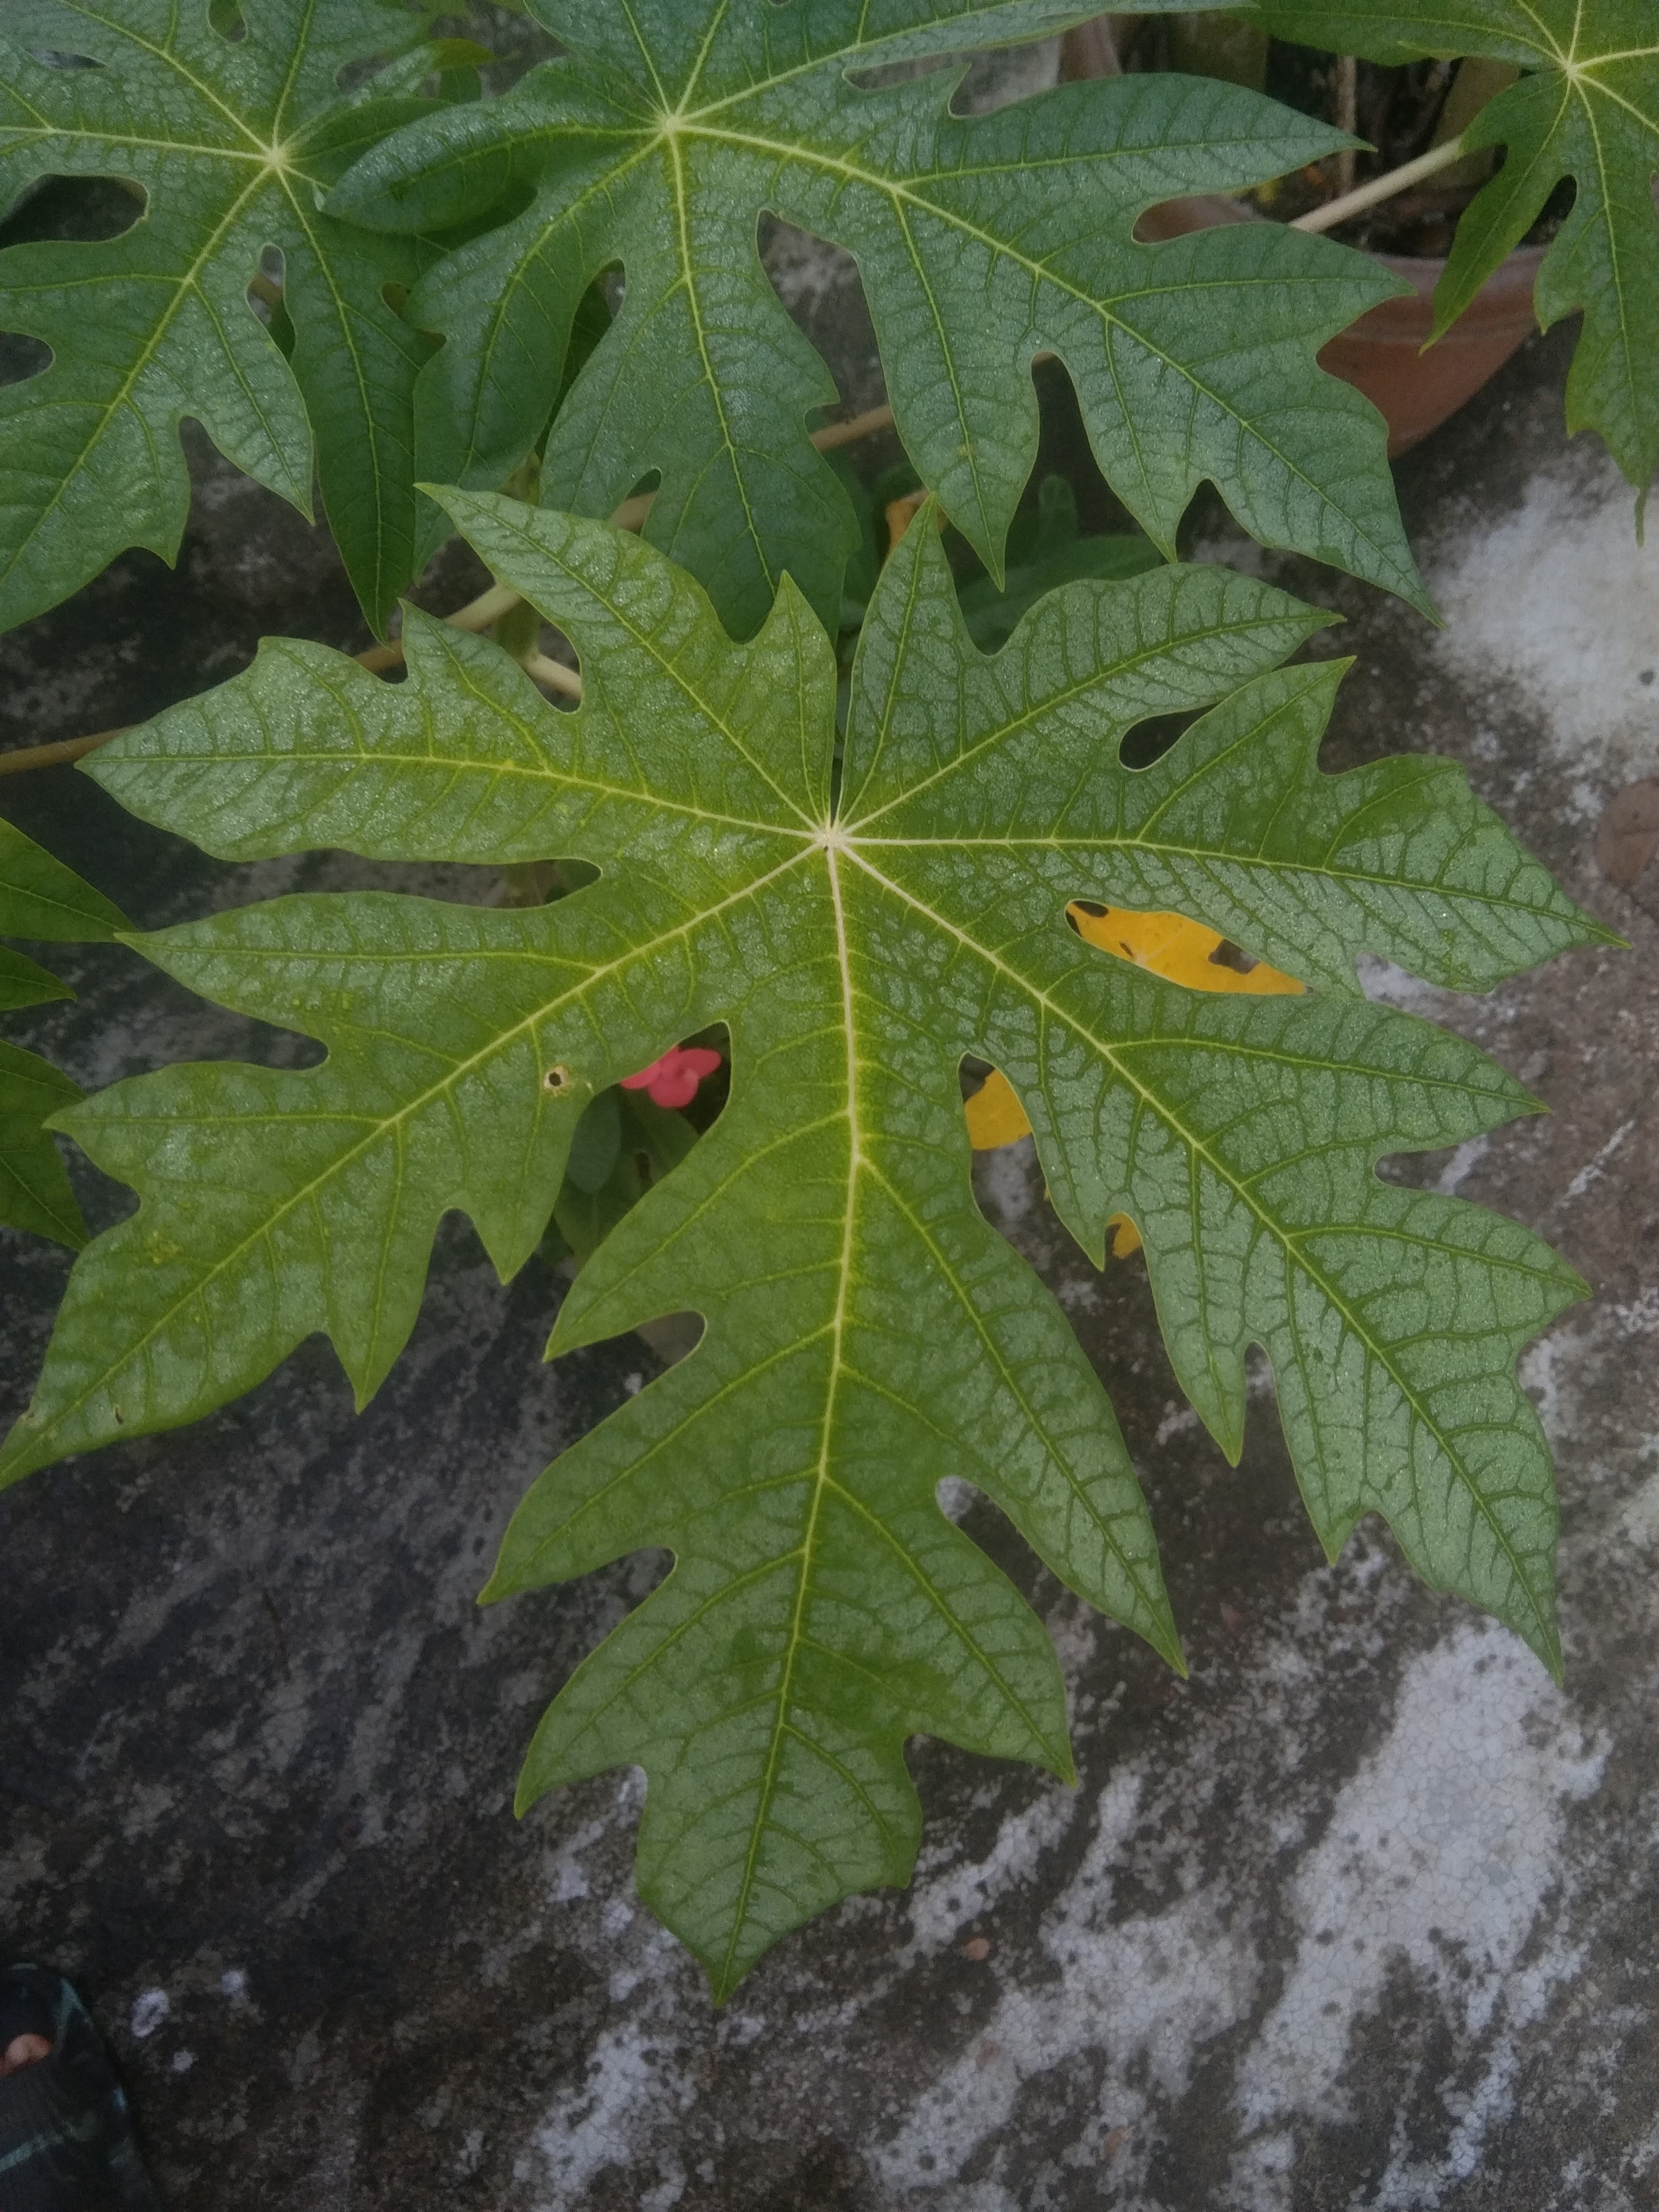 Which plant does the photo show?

papaya
